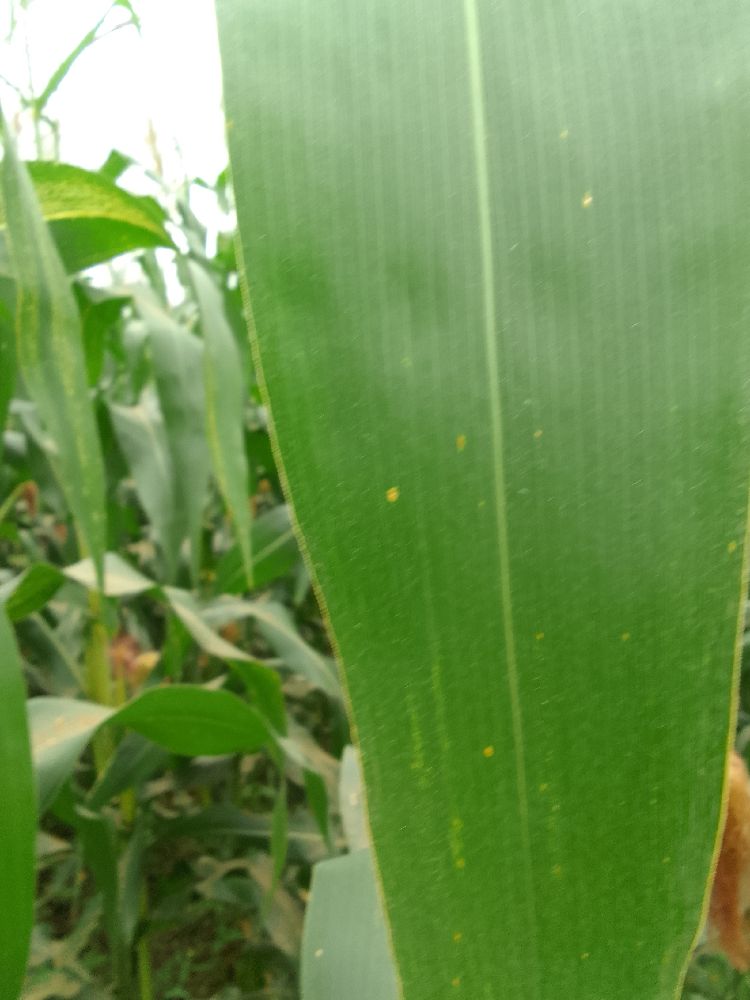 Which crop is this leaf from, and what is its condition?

maize, healthy
